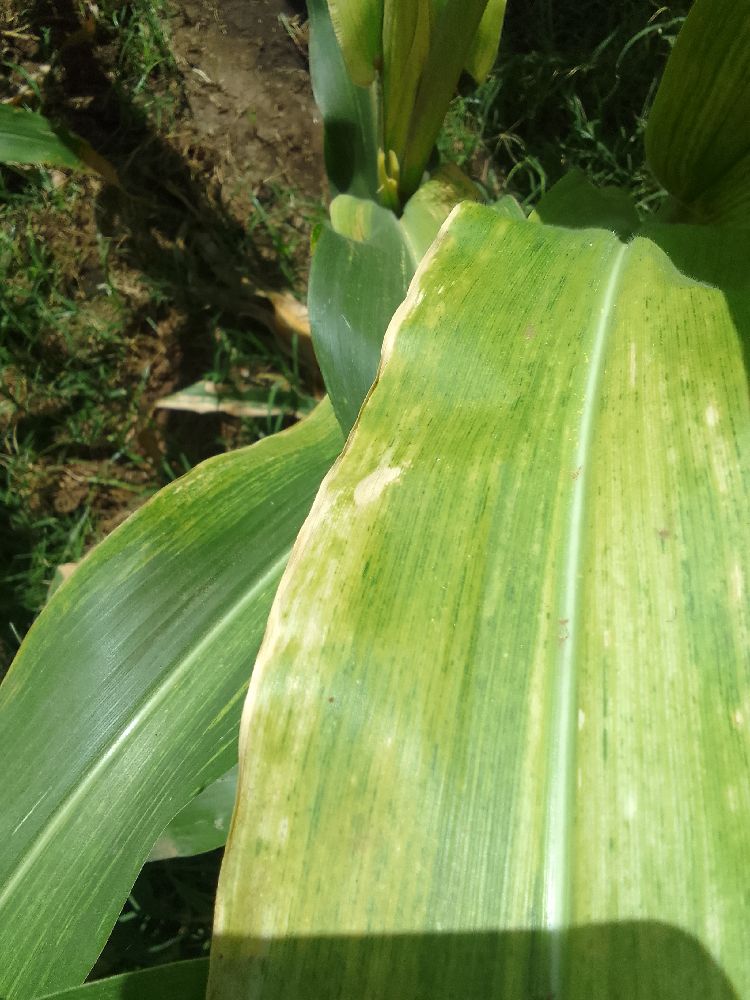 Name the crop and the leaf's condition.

maize, maize lethal necrosis
